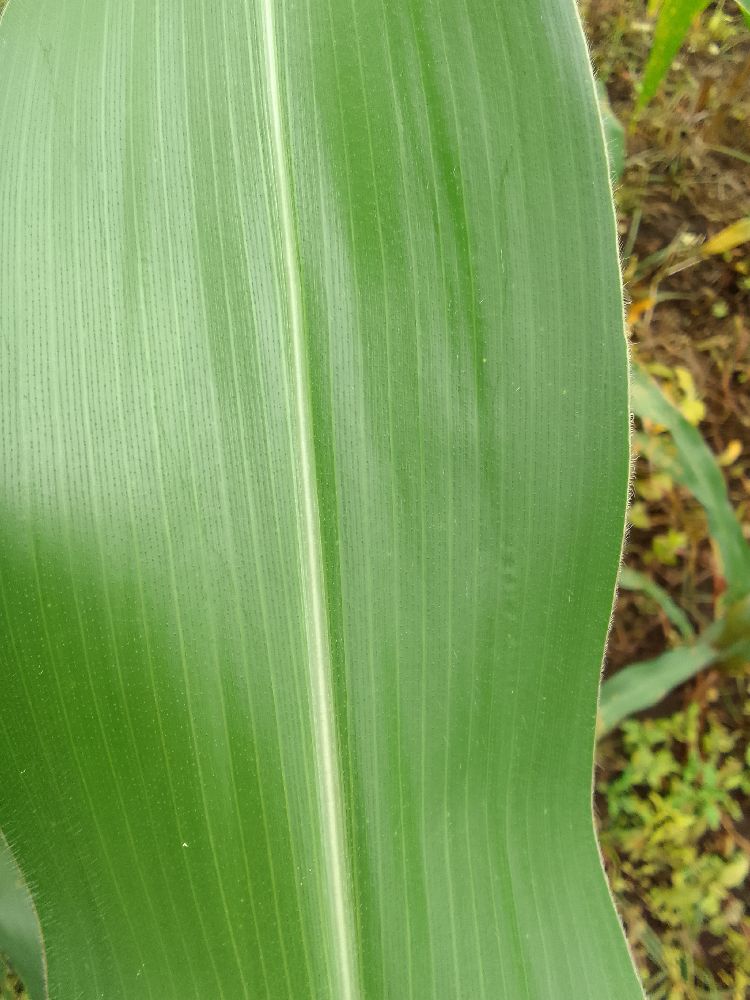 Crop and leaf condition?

maize, healthy
